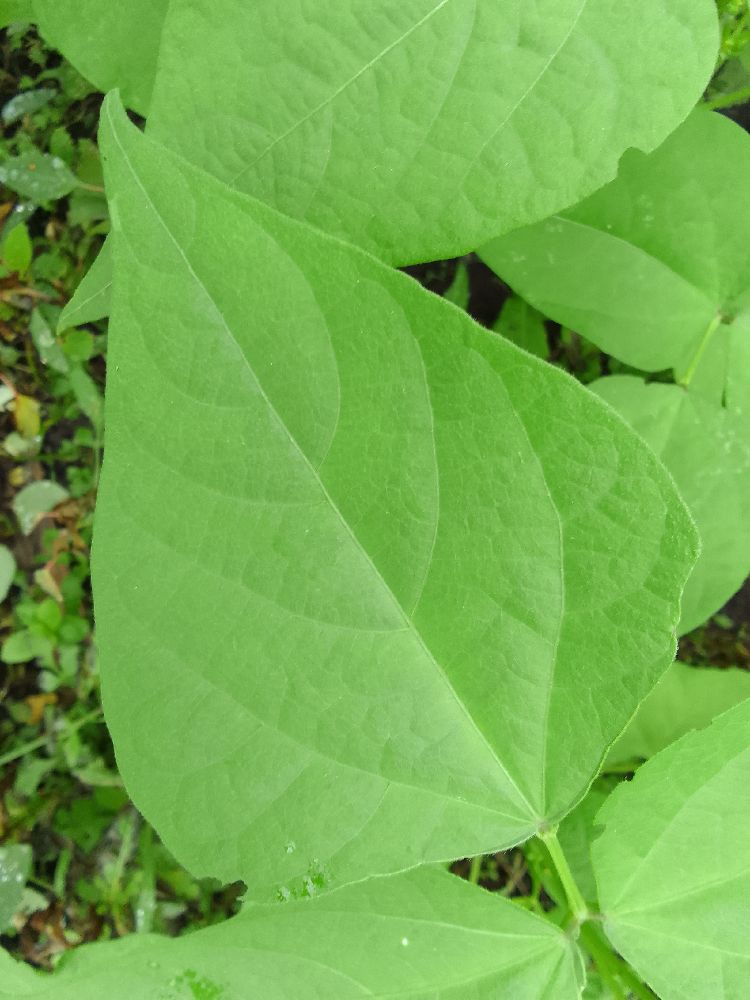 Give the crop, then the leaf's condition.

common bean, healthy
